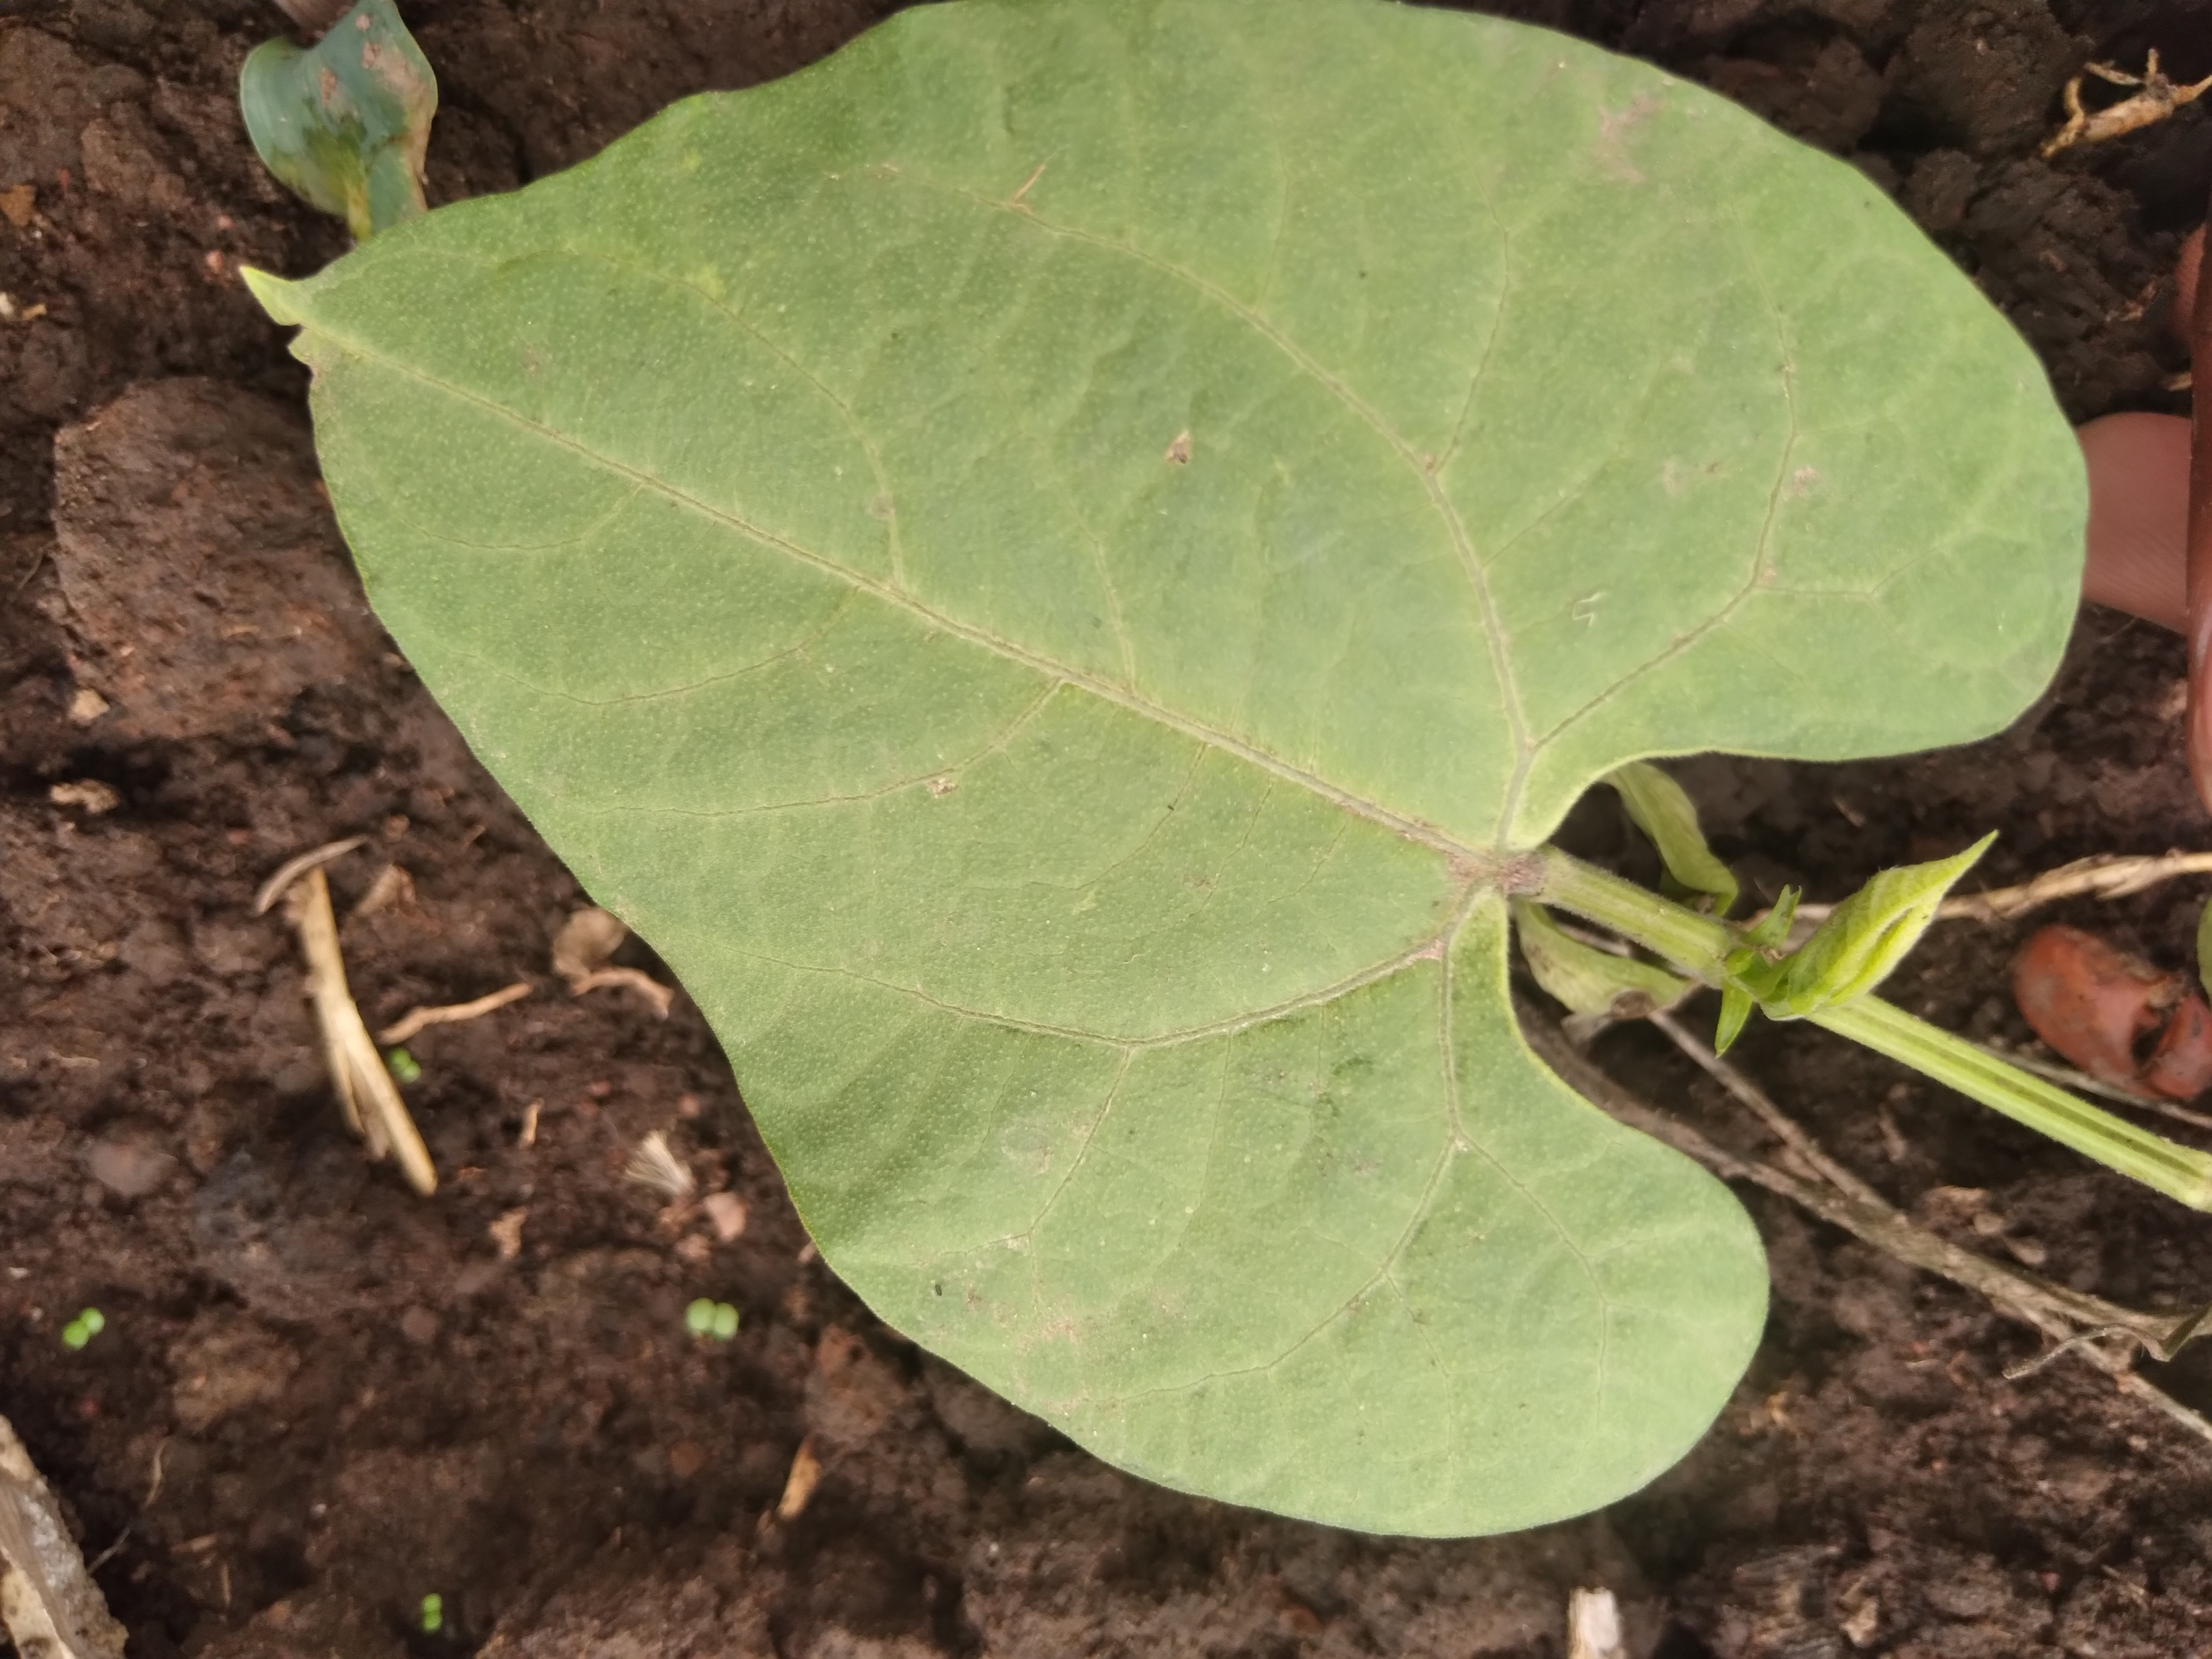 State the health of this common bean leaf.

healthy
